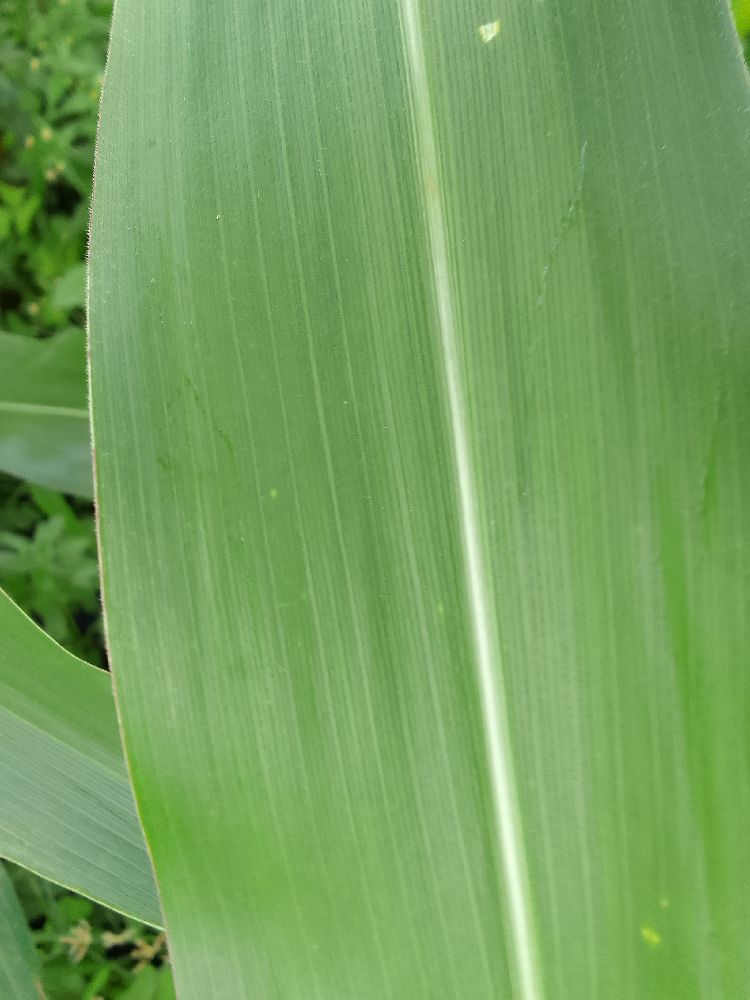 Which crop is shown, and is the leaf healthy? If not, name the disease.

maize, healthy
